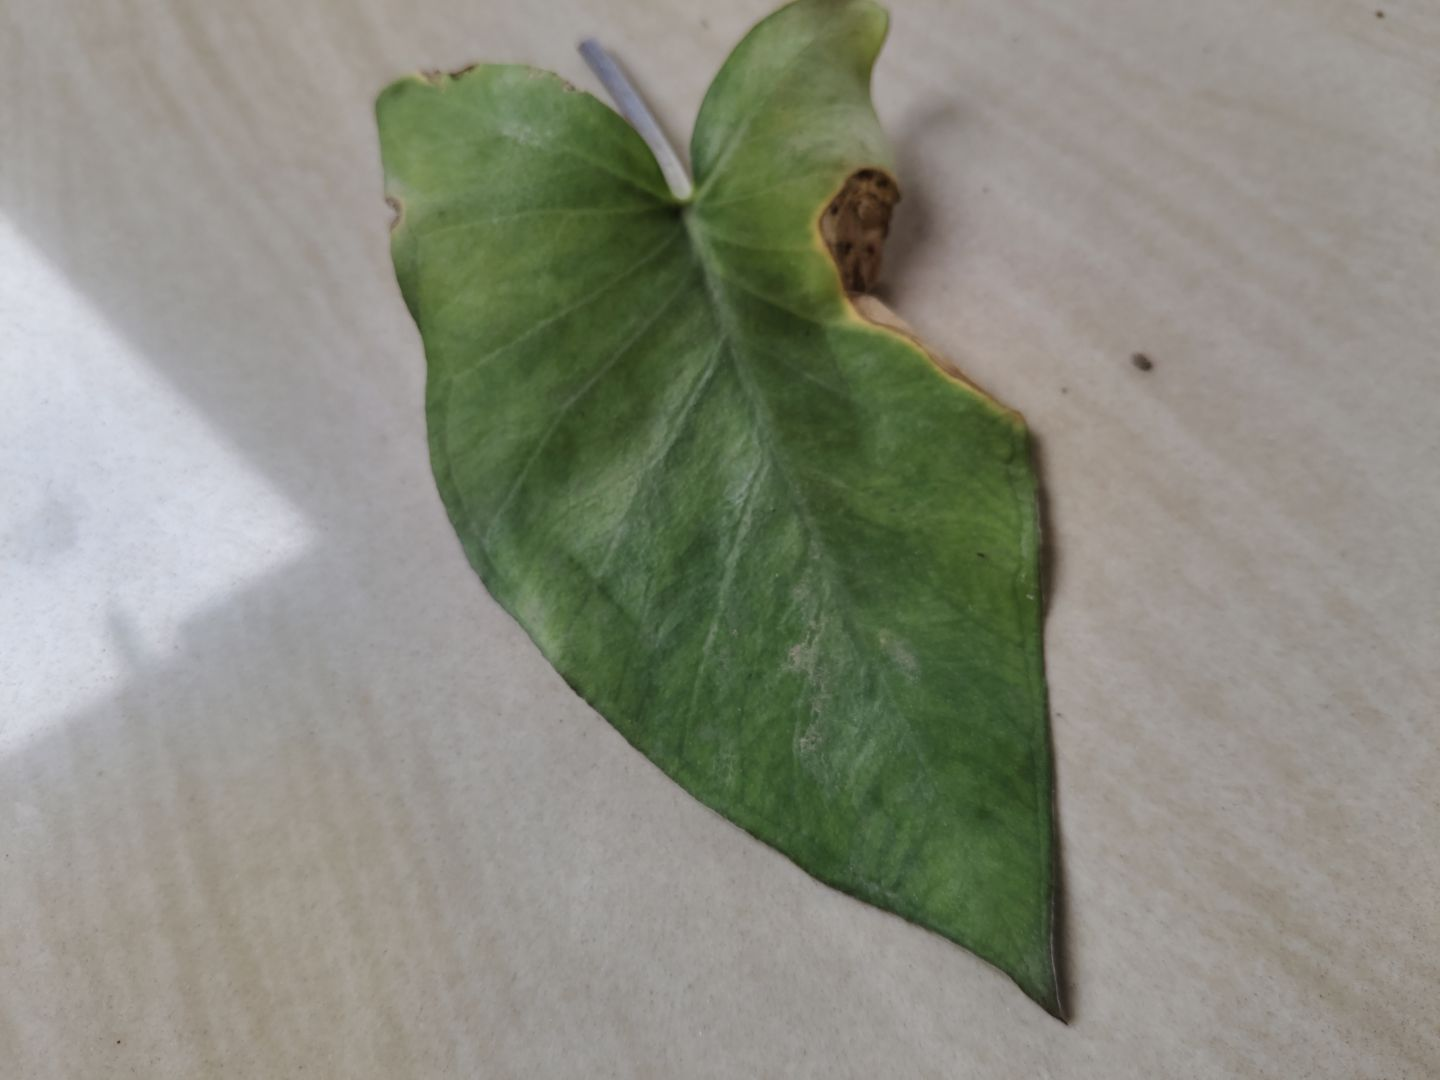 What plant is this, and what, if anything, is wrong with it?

taro, leaf blight
